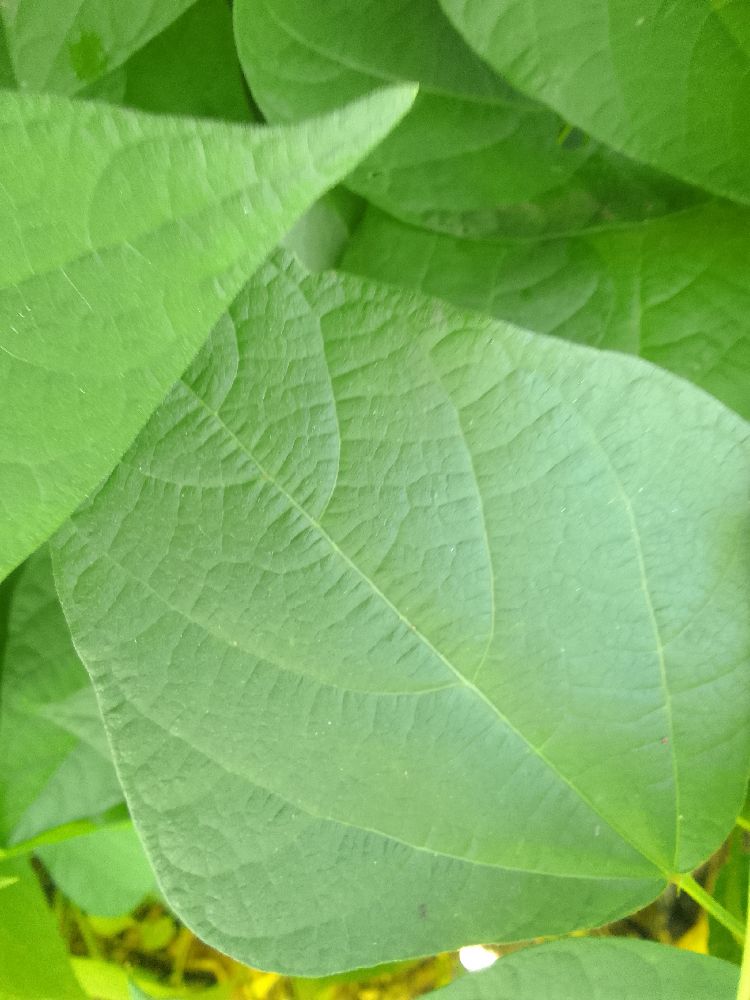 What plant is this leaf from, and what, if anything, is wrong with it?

common bean, healthy
